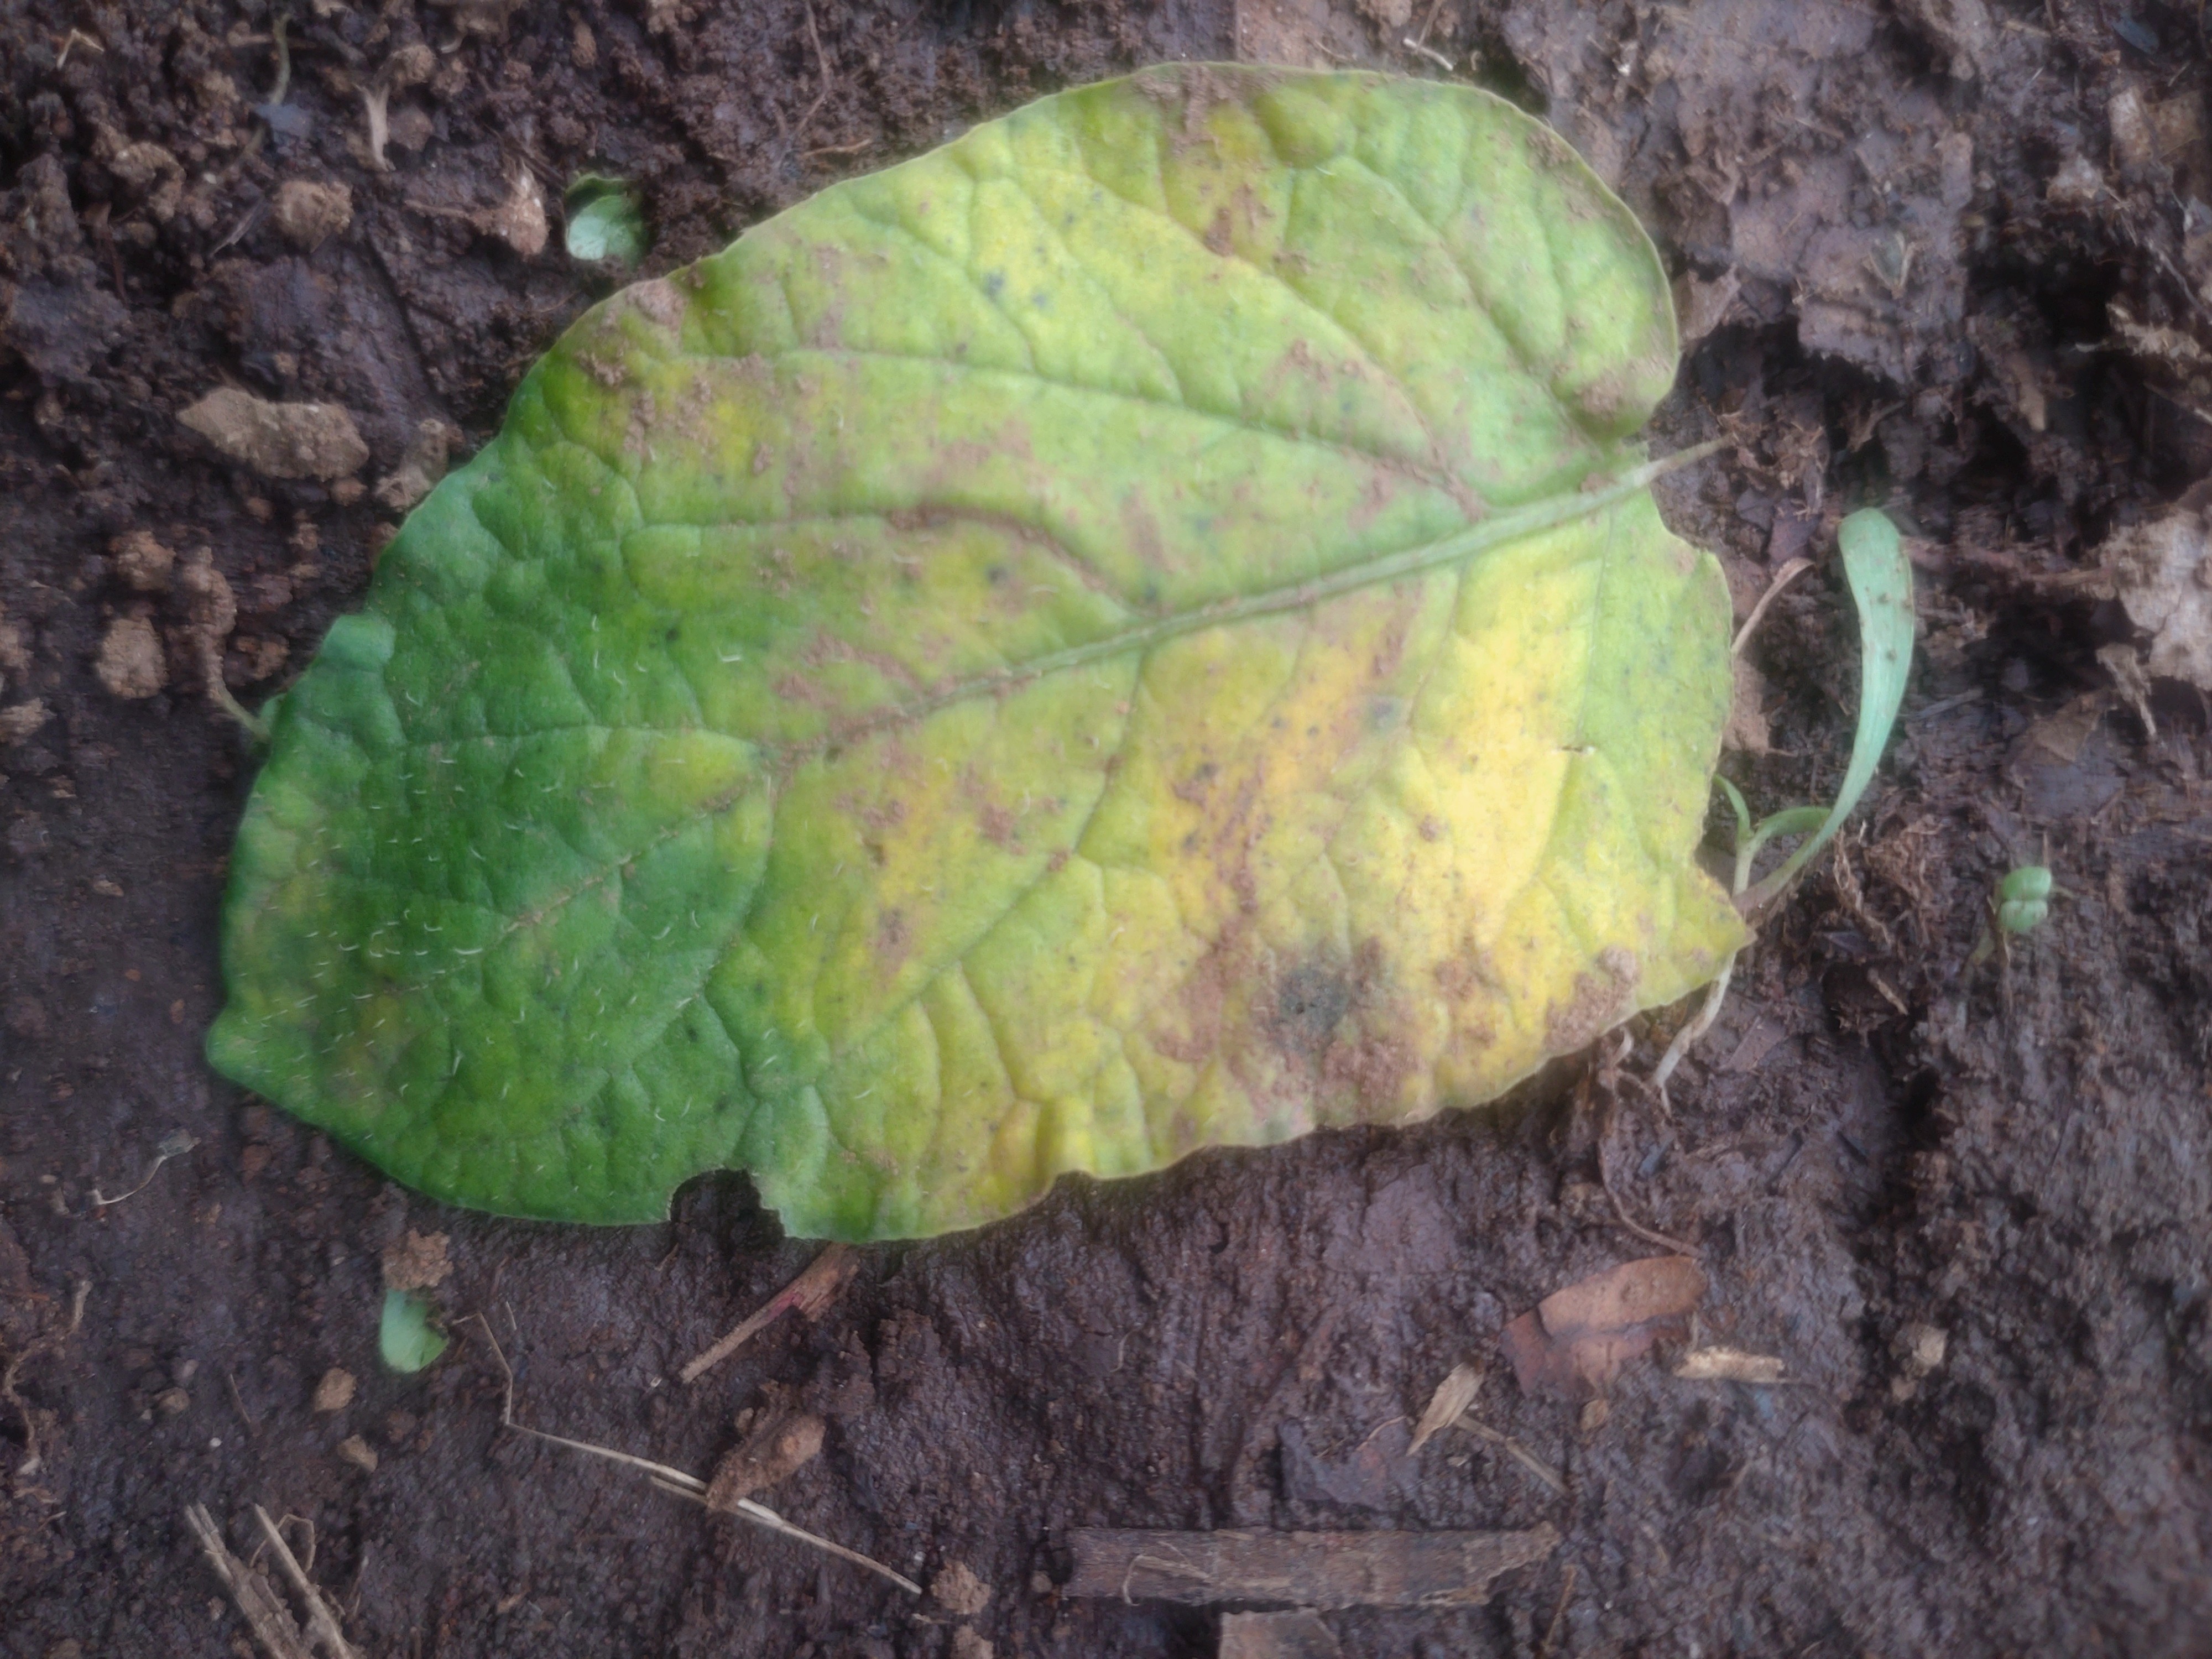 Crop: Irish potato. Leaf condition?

late blight
